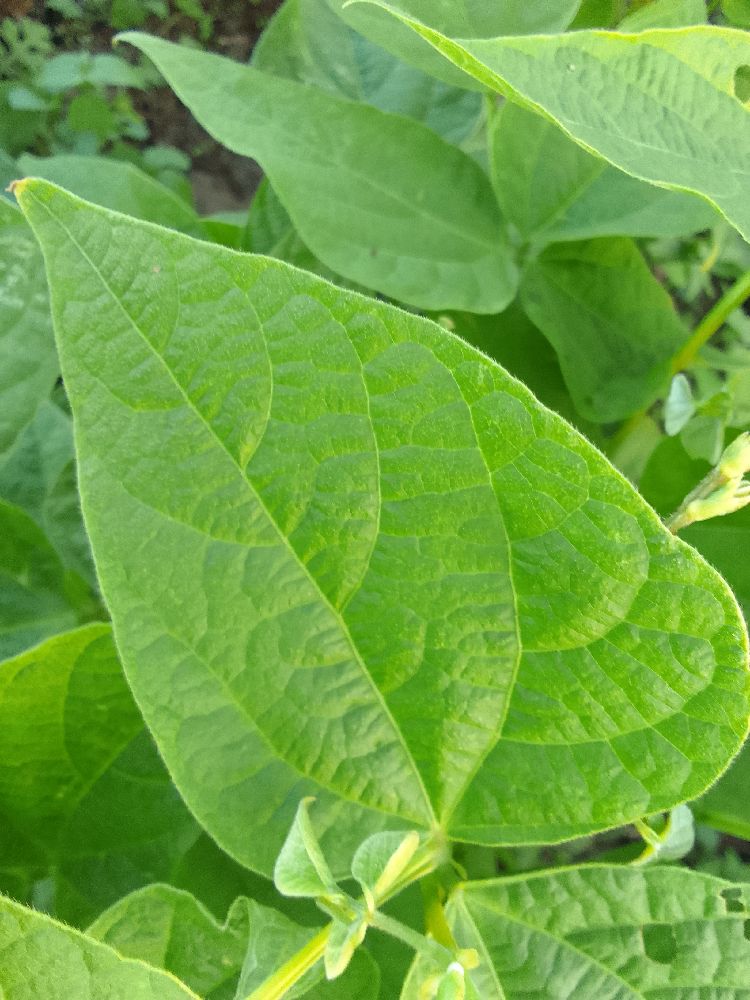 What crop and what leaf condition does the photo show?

common bean, healthy
